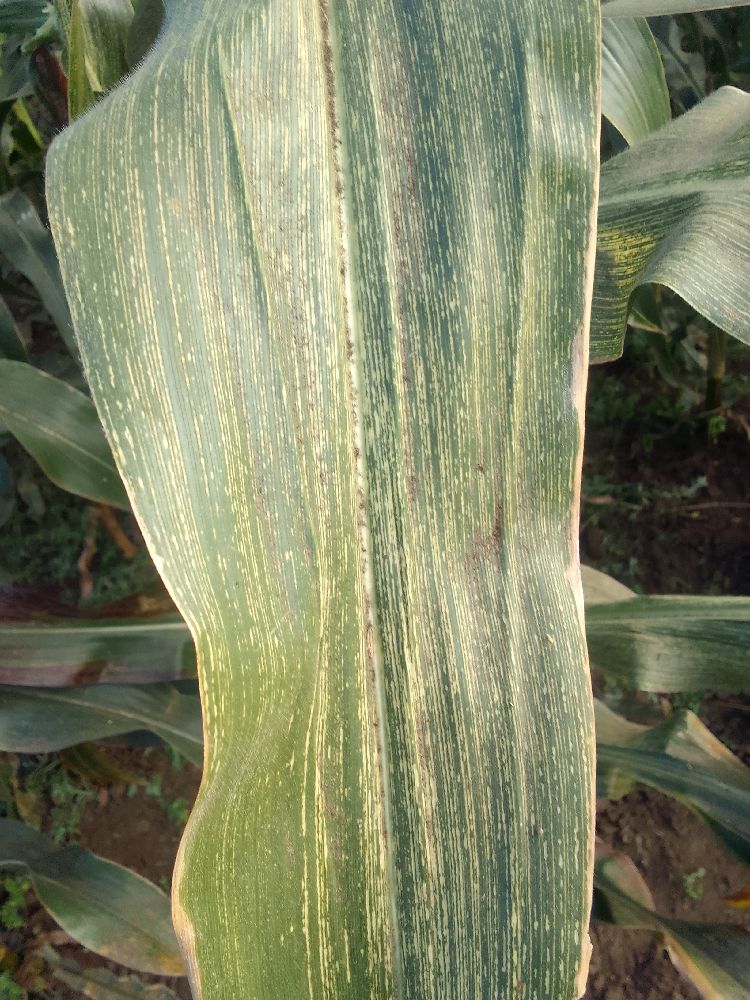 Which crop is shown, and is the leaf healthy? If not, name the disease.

maize, maize streak virus
